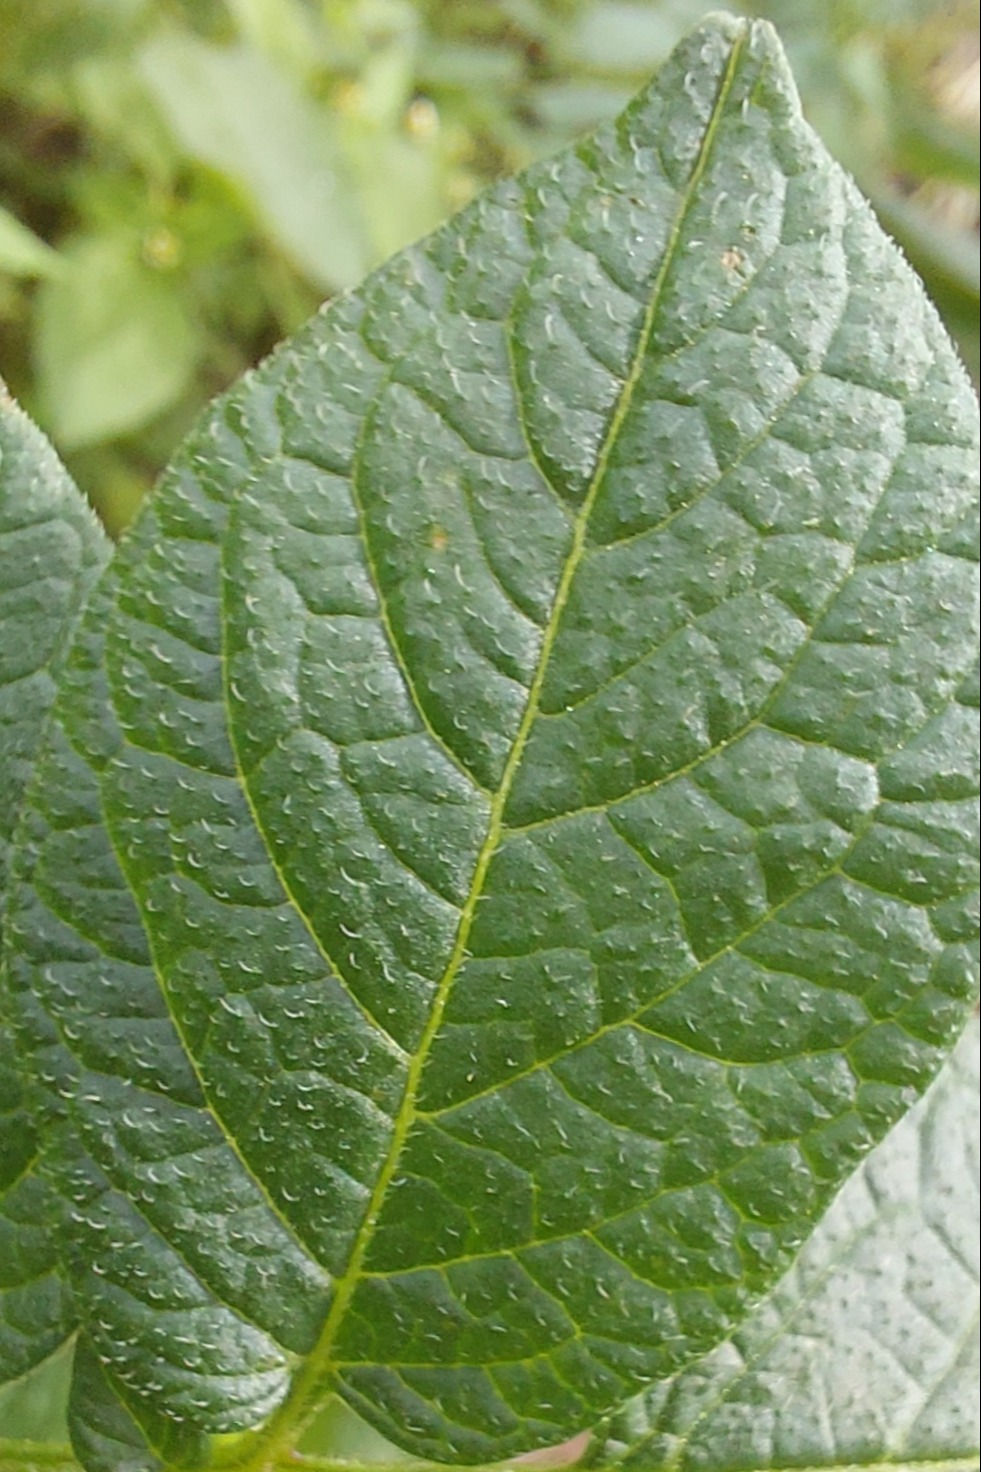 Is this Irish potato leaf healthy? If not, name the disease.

healthy
